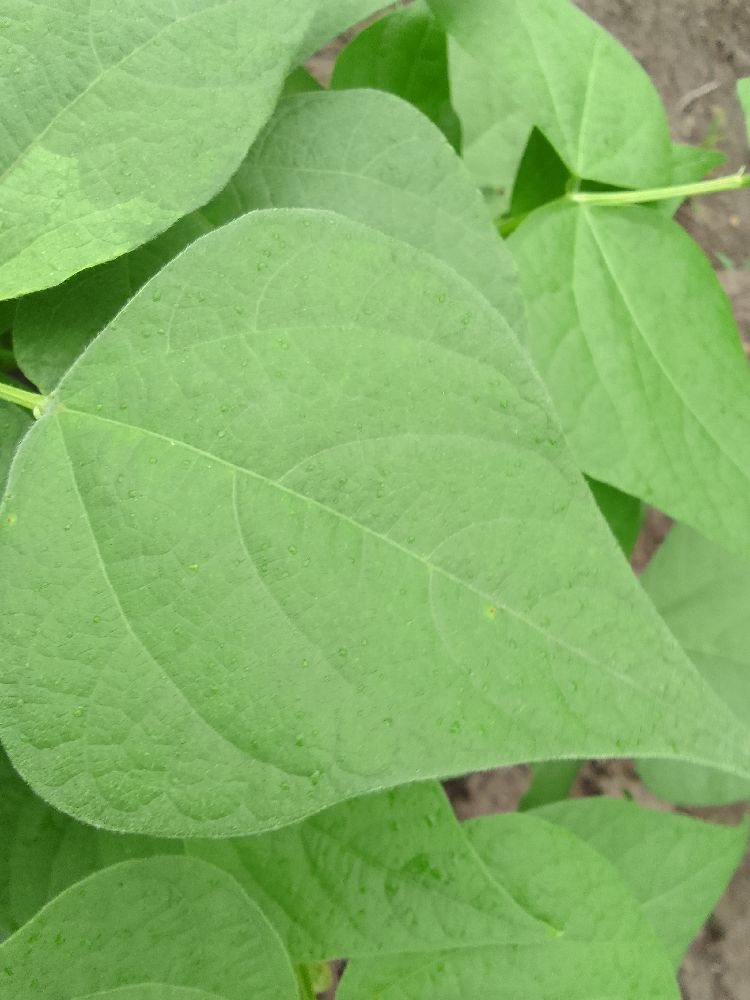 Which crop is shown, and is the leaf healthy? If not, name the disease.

common bean, healthy
